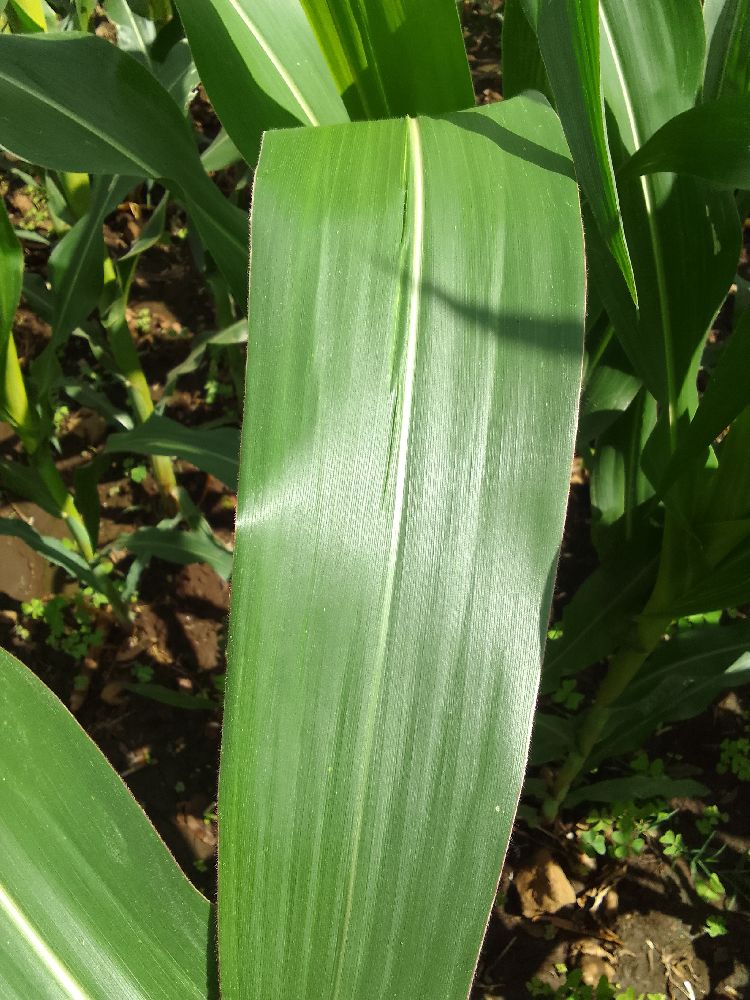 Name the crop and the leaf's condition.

maize, healthy
